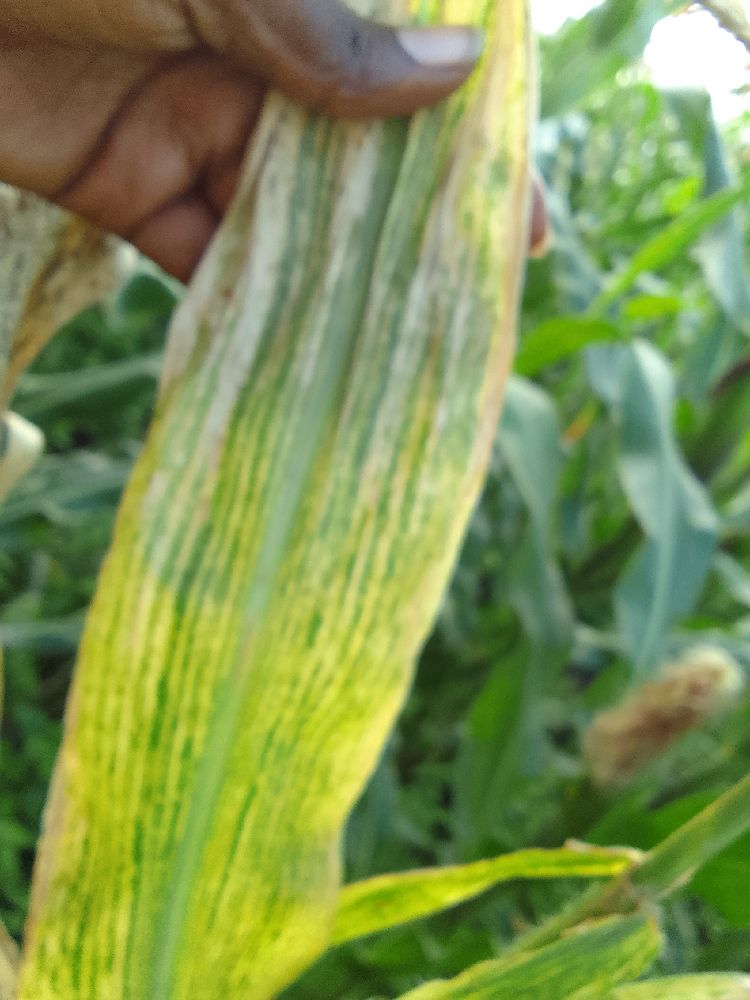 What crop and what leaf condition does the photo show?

maize, maize lethal necrosis
